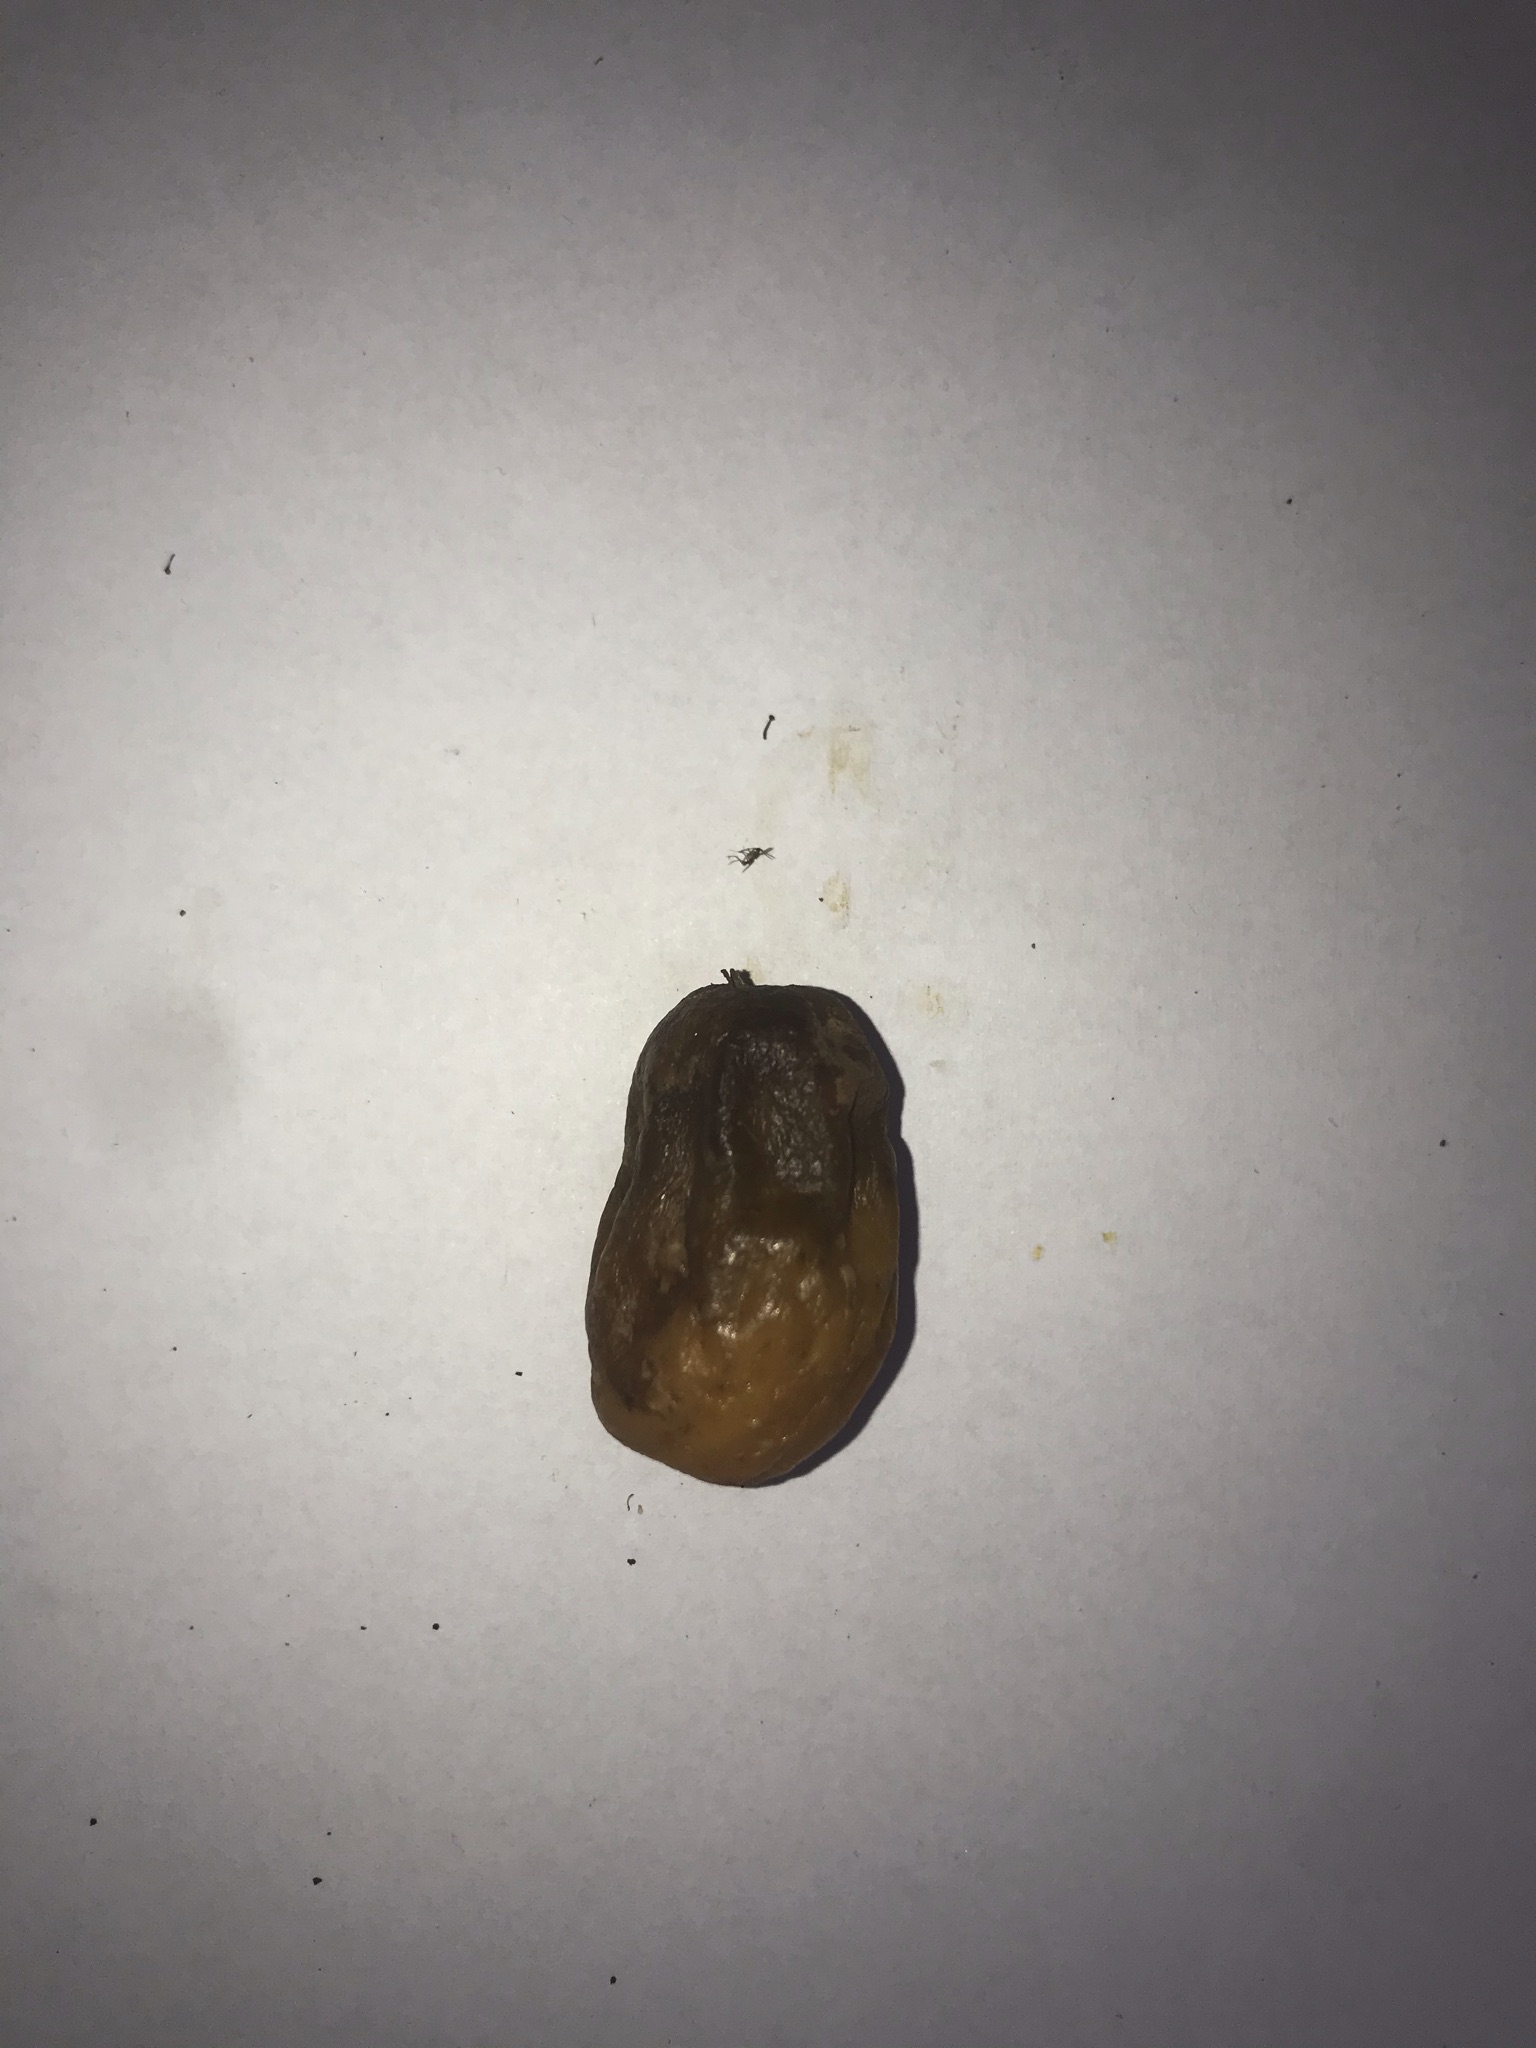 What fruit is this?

siriguela
